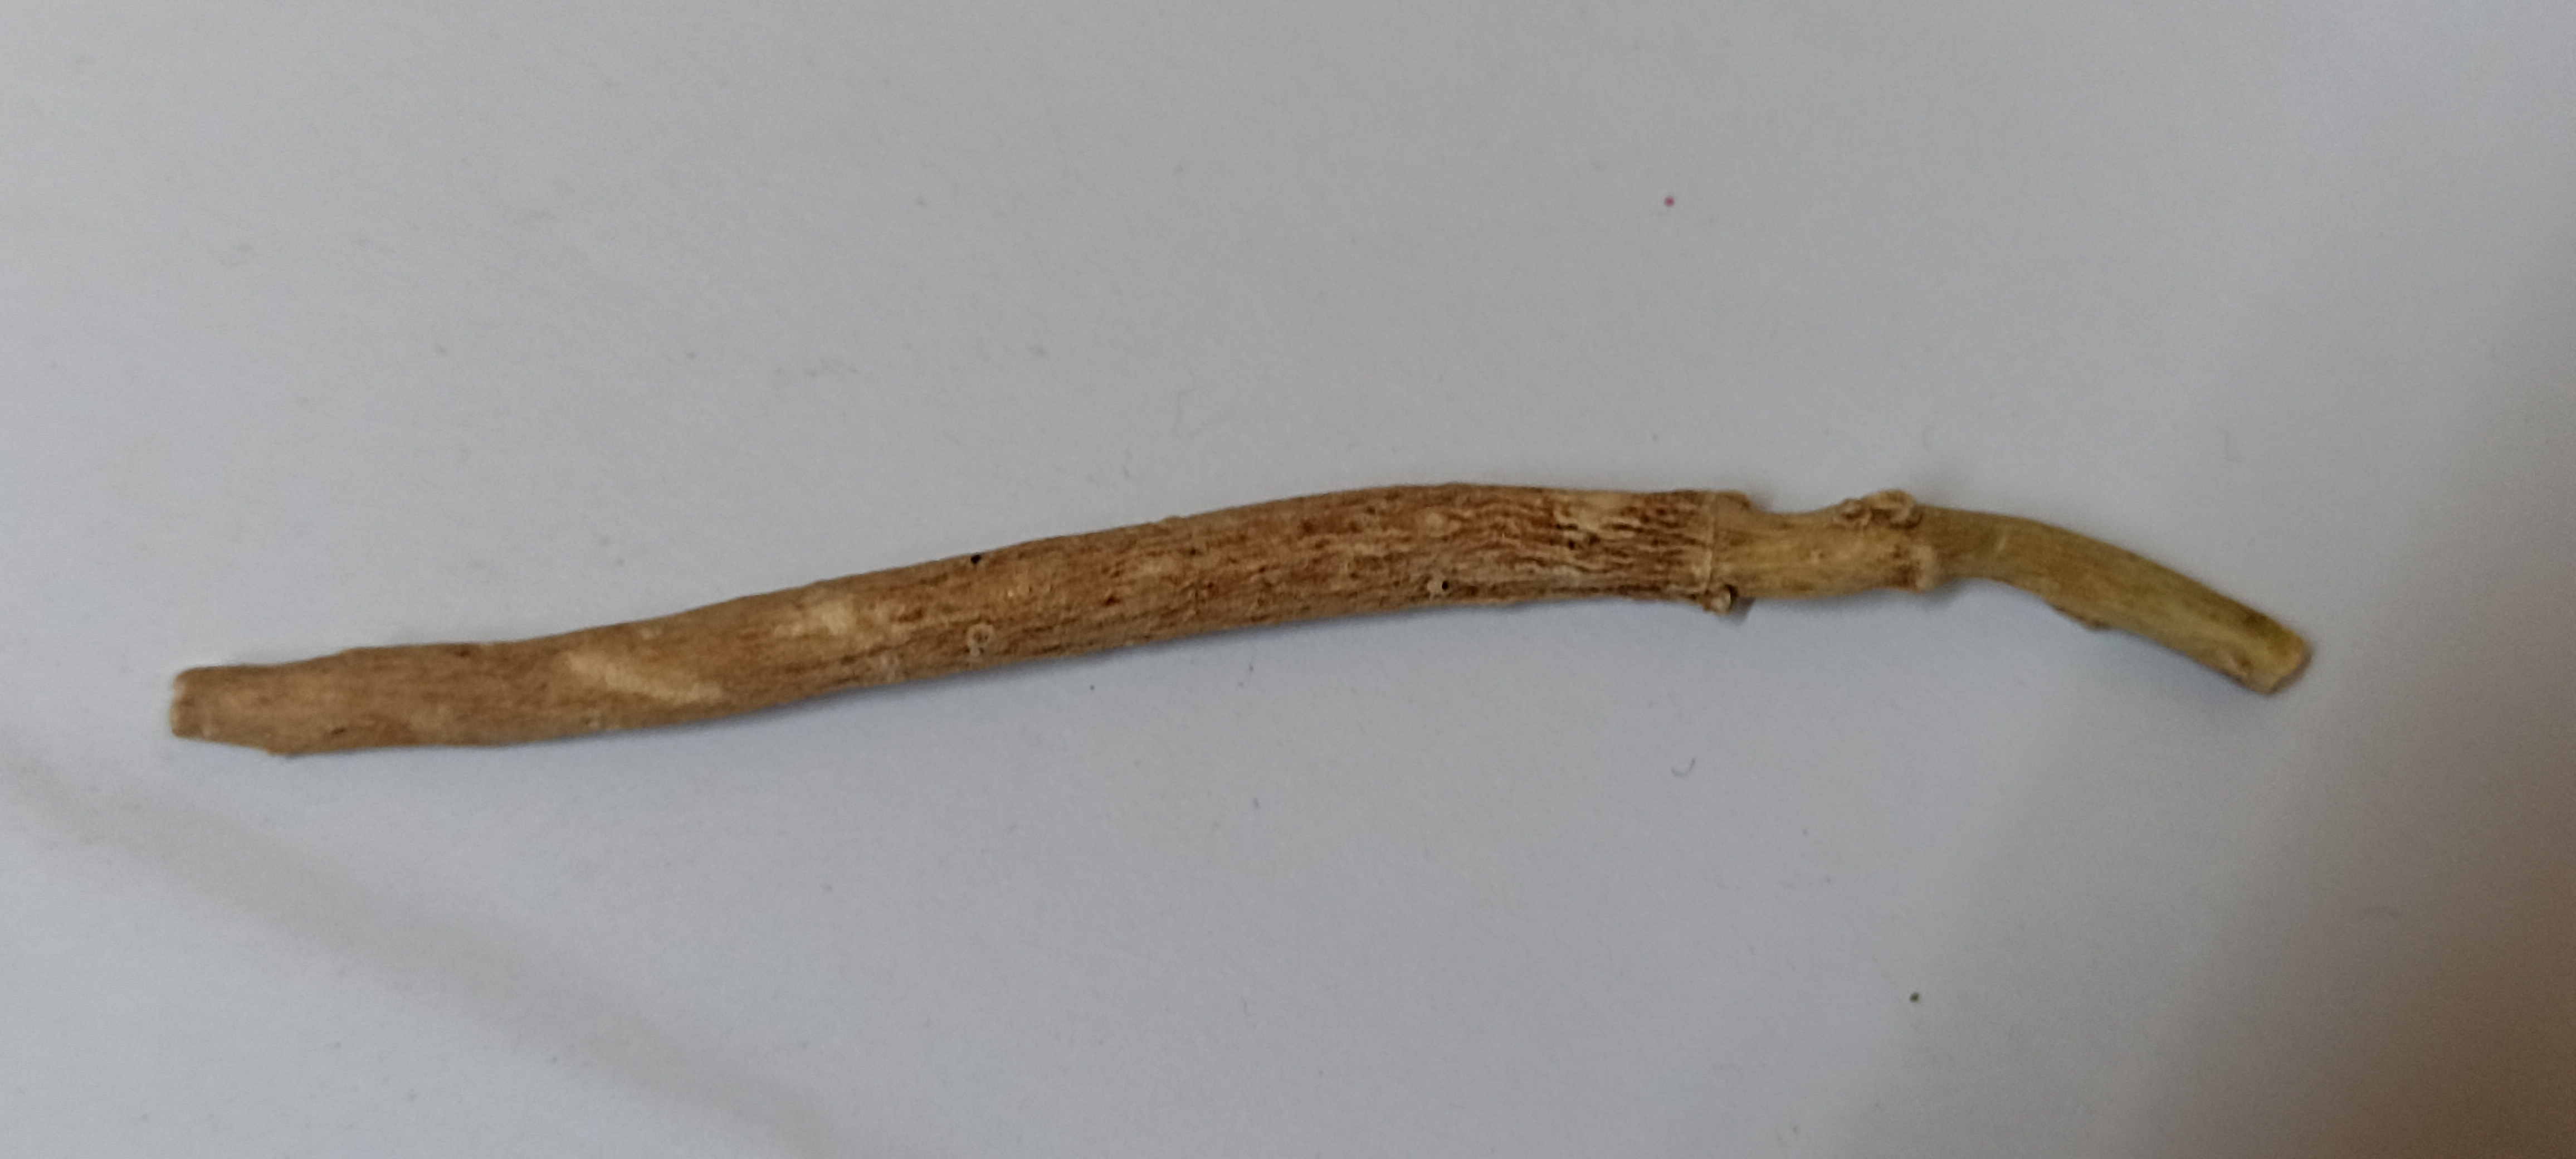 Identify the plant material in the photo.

ashwagandha
